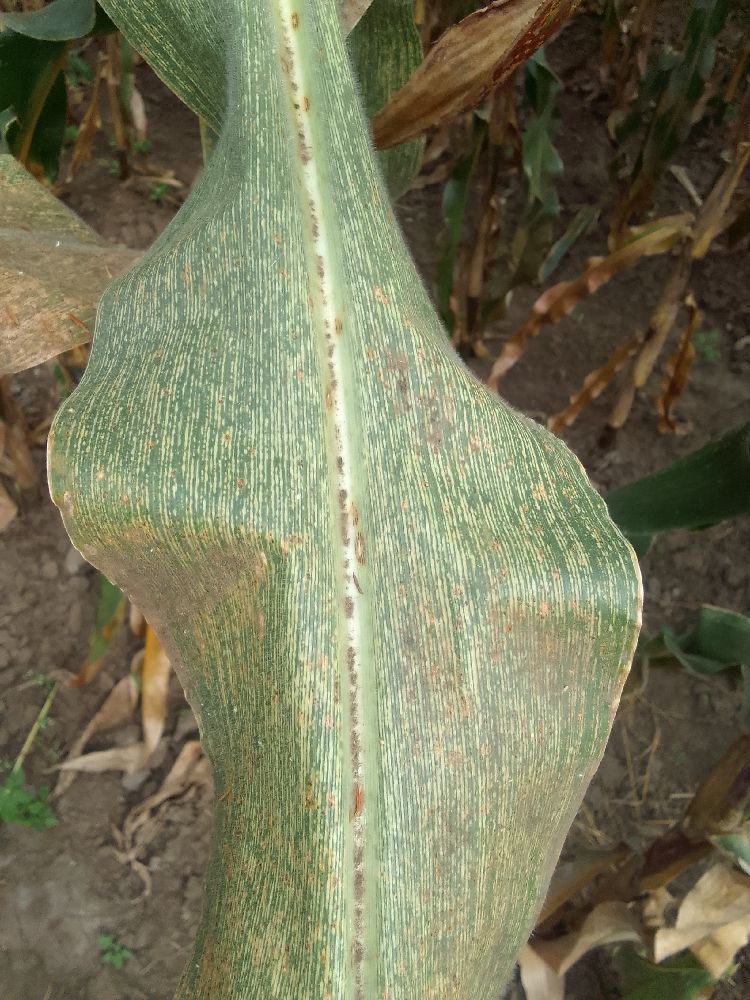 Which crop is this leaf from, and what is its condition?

maize, maize streak virus
